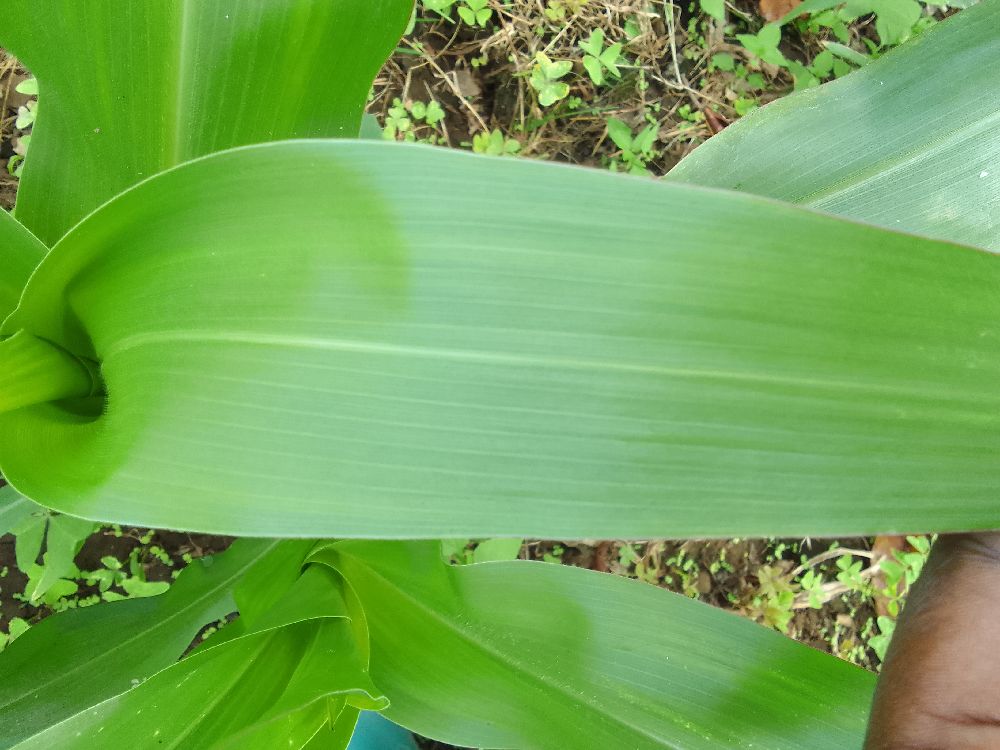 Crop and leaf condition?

maize, healthy
